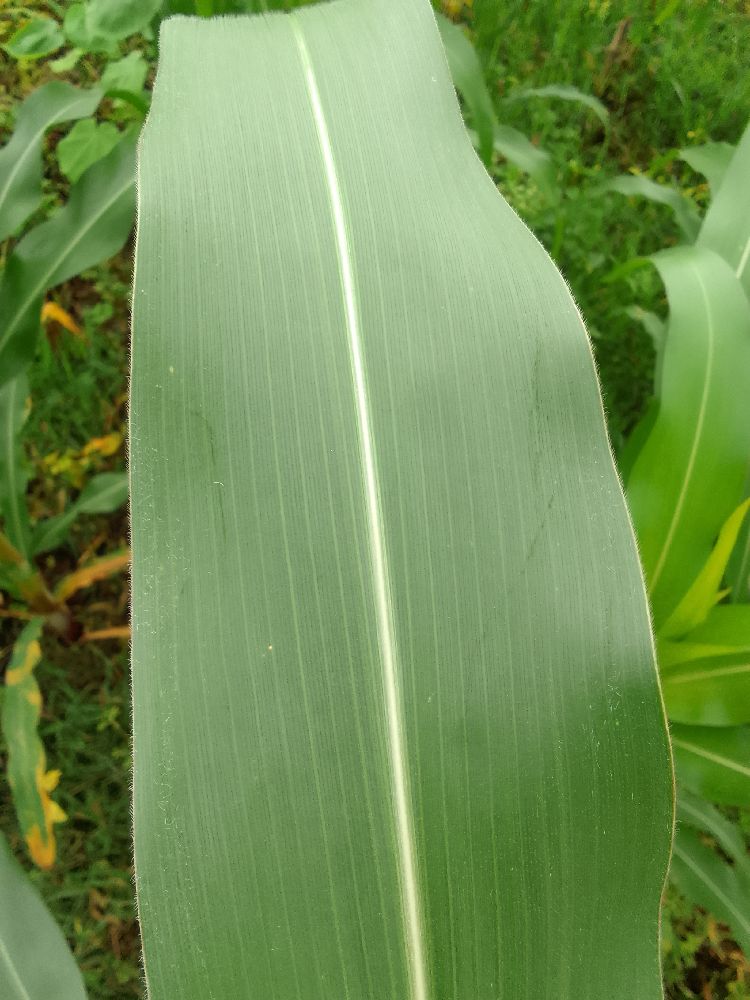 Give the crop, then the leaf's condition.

maize, healthy
